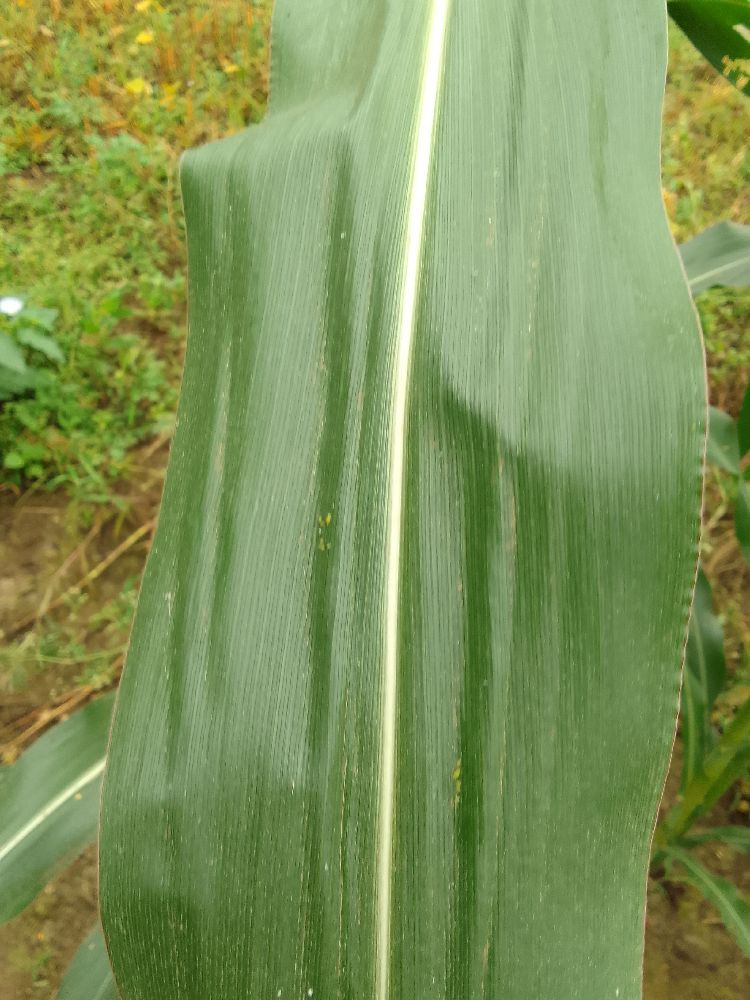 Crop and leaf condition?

maize, healthy
